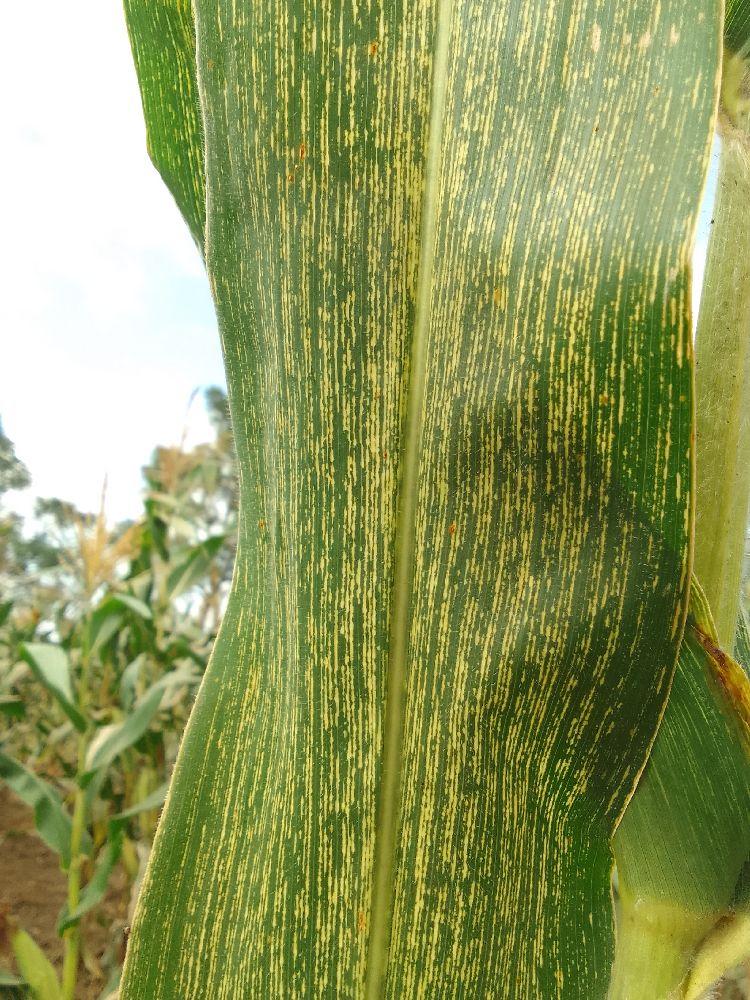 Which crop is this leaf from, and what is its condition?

maize, maize streak virus
